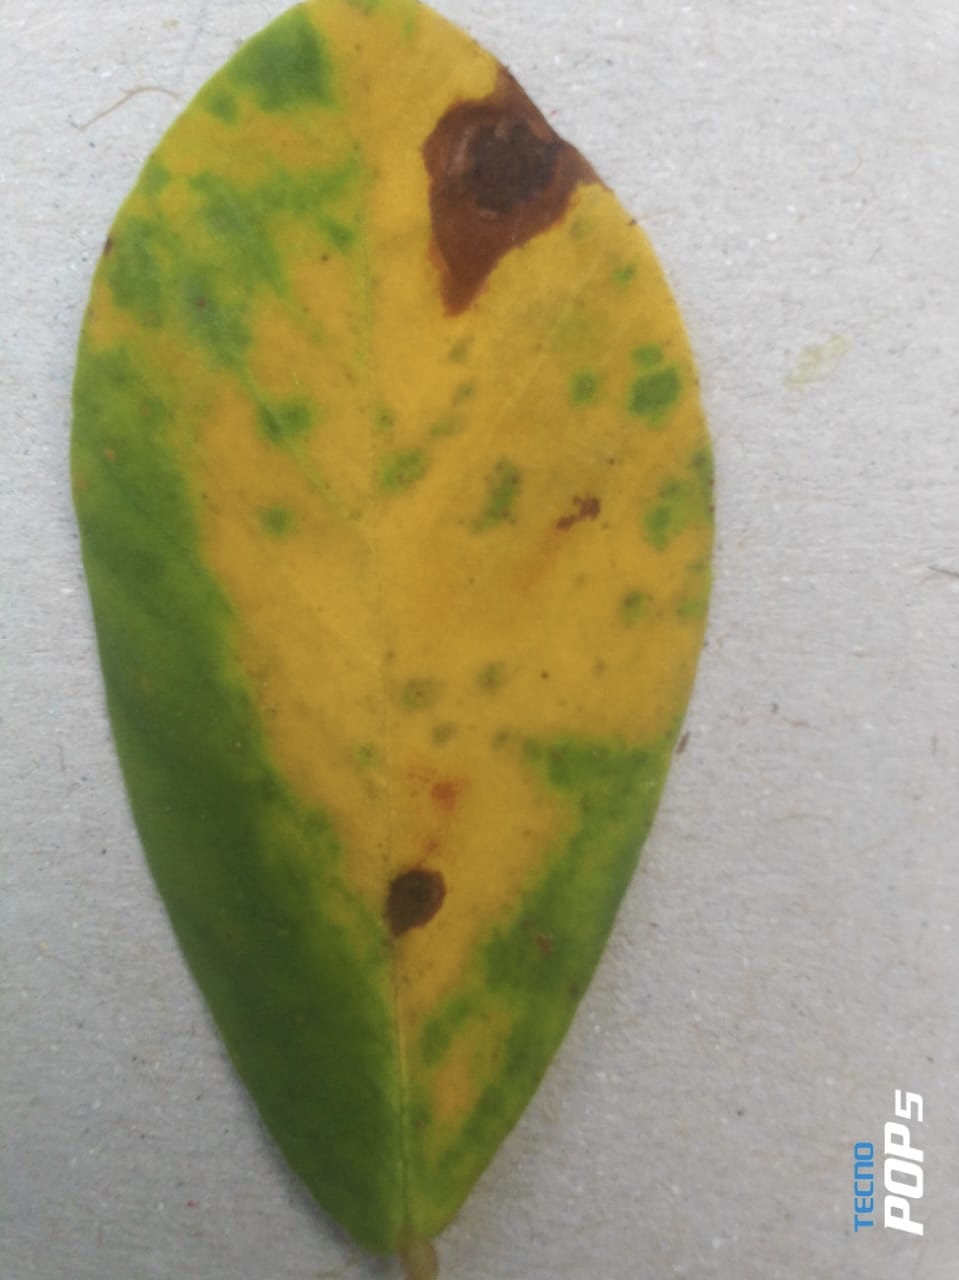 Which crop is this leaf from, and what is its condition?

peanut, nothapassalora personata
